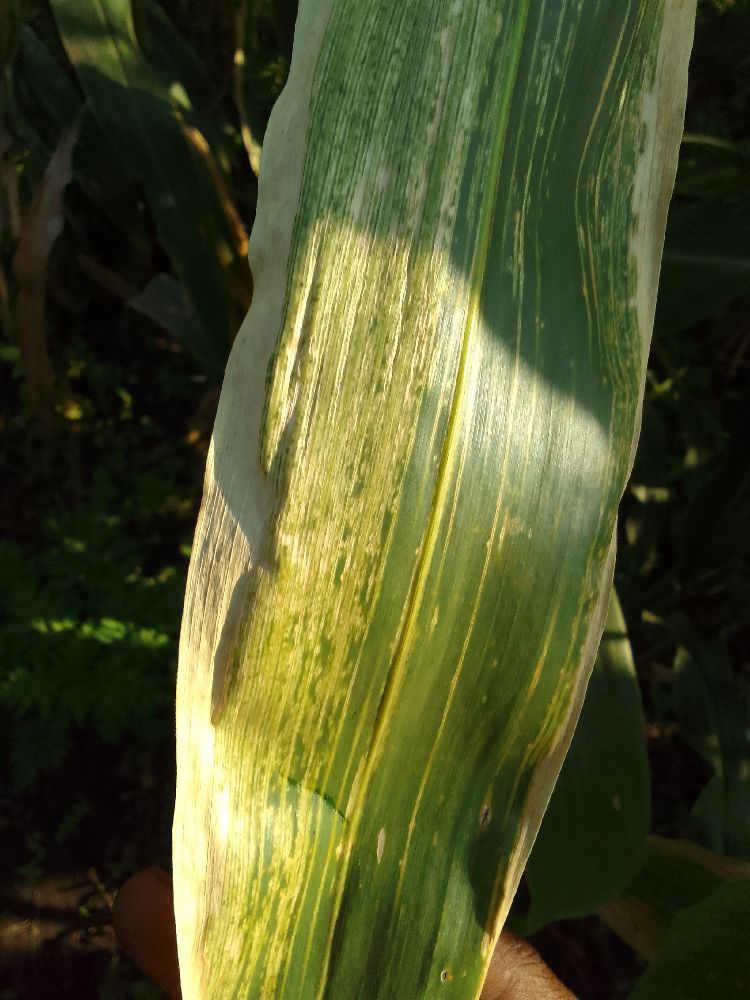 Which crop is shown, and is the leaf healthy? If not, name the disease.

maize, maize lethal necrosis
